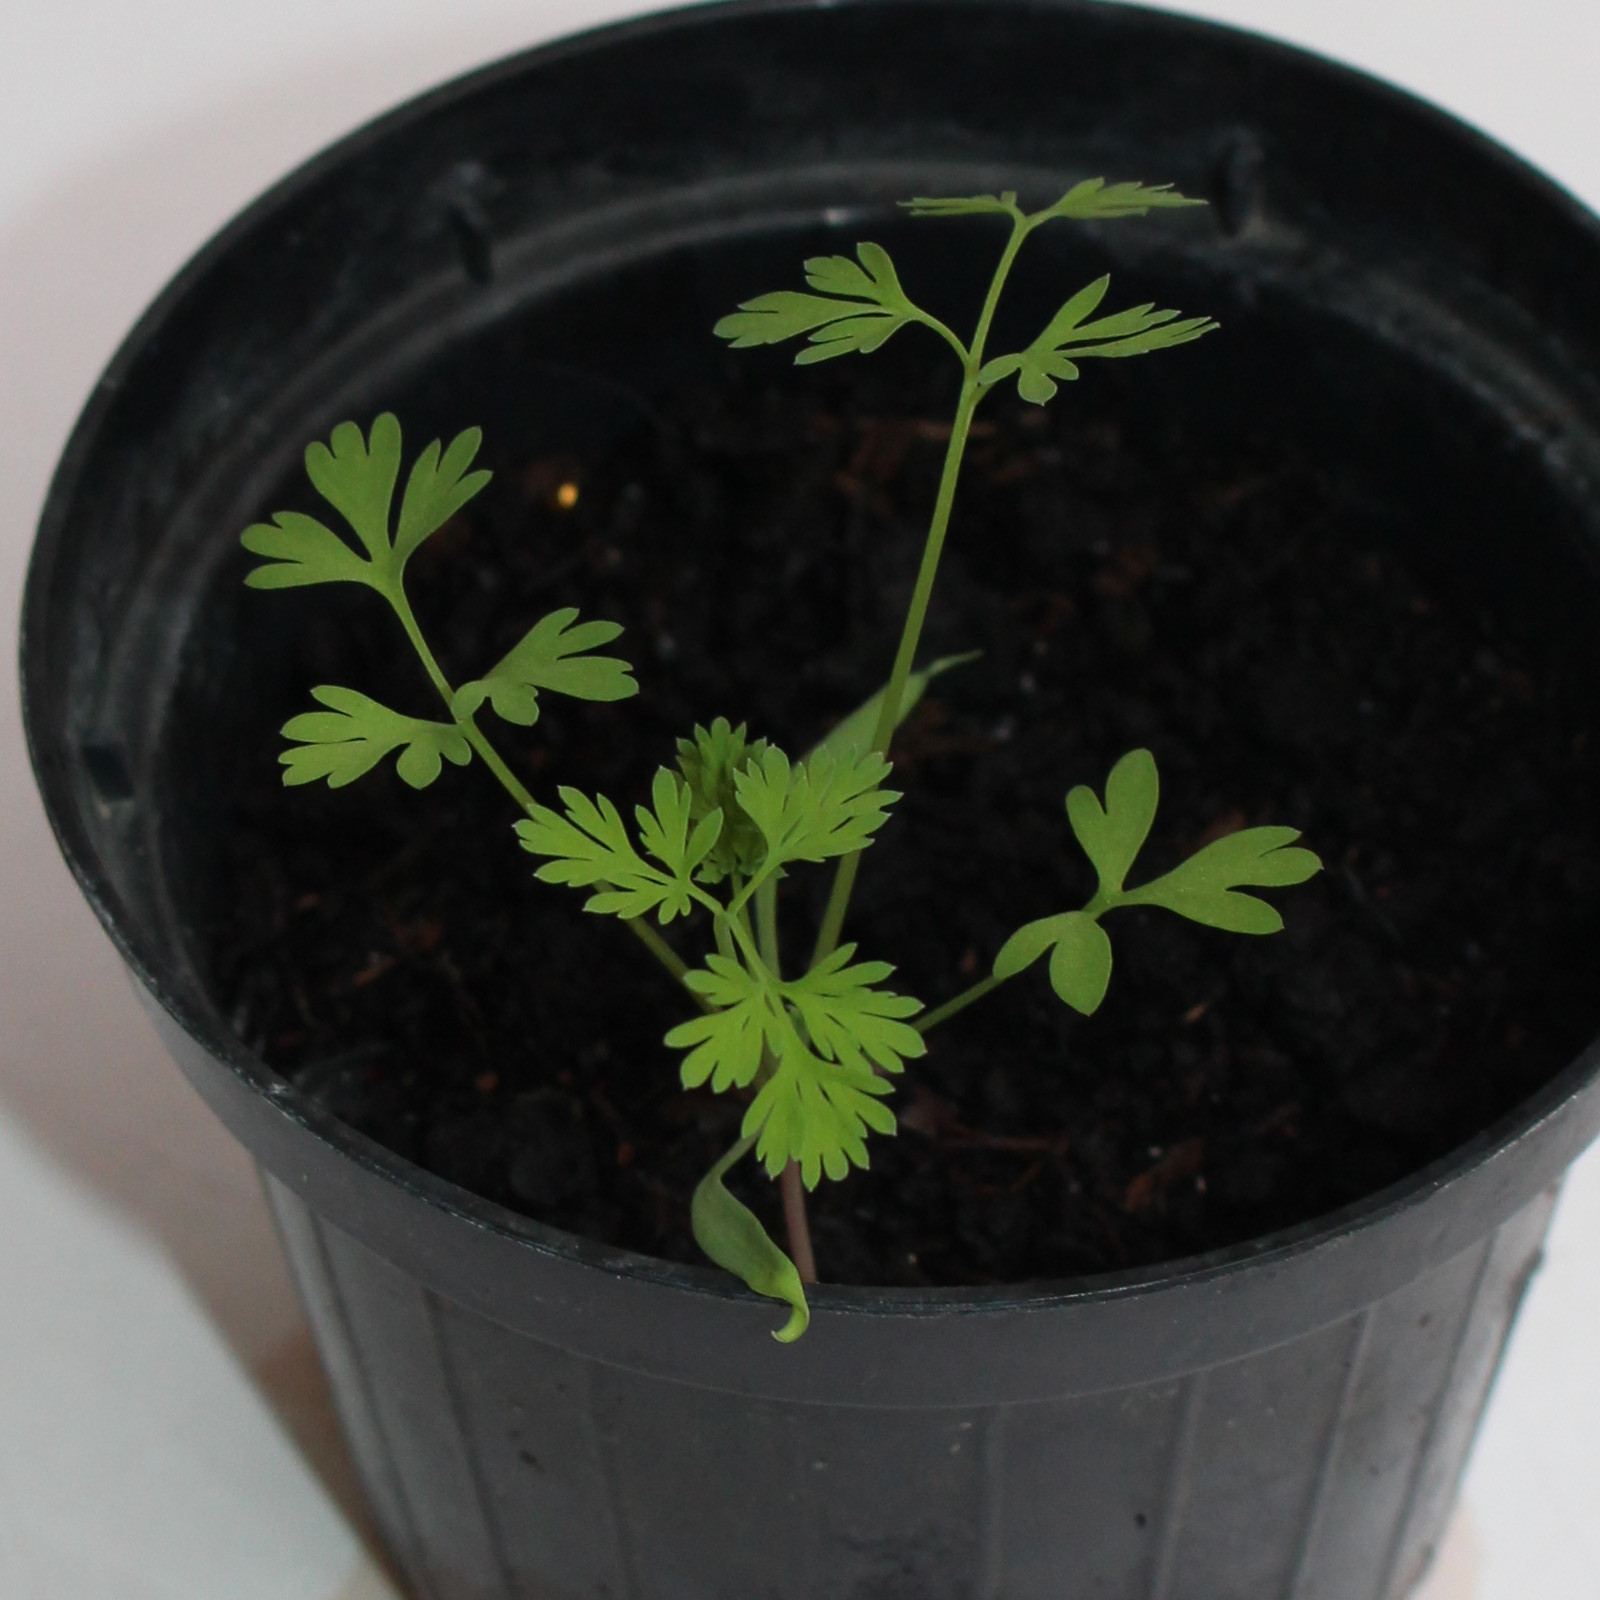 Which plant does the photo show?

Fumaria officinalis
